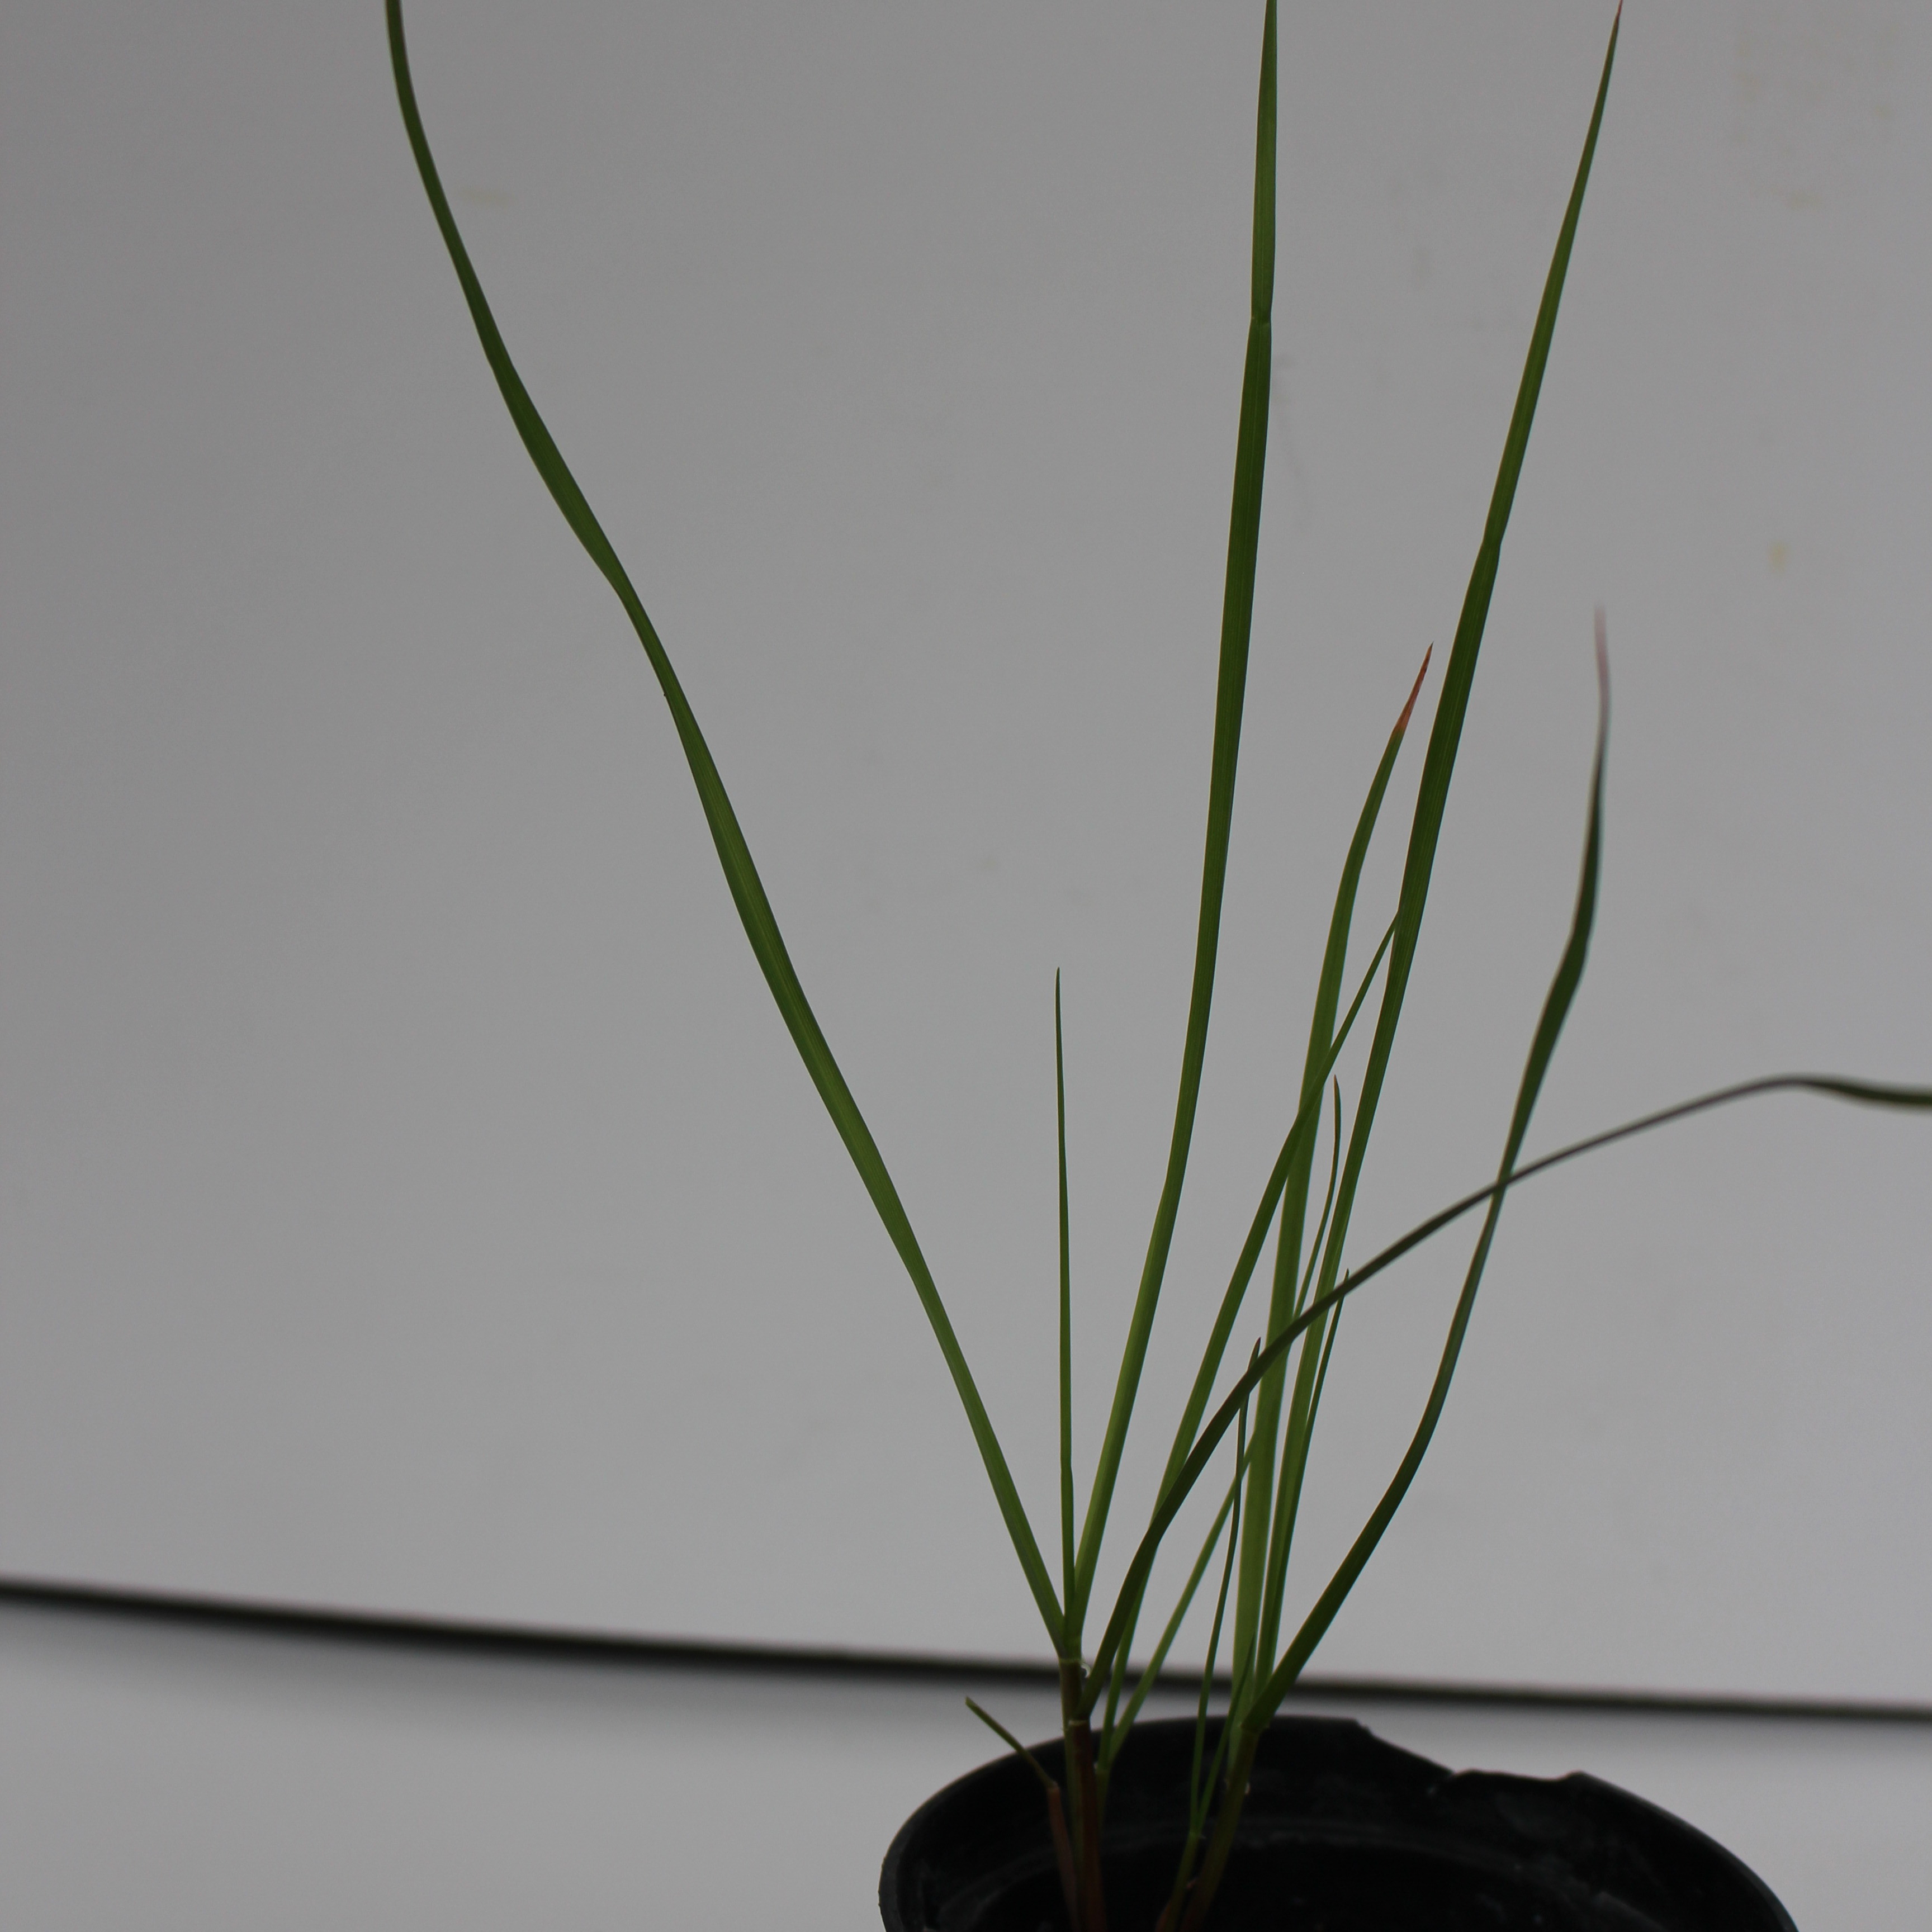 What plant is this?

Lolium multiflorum
